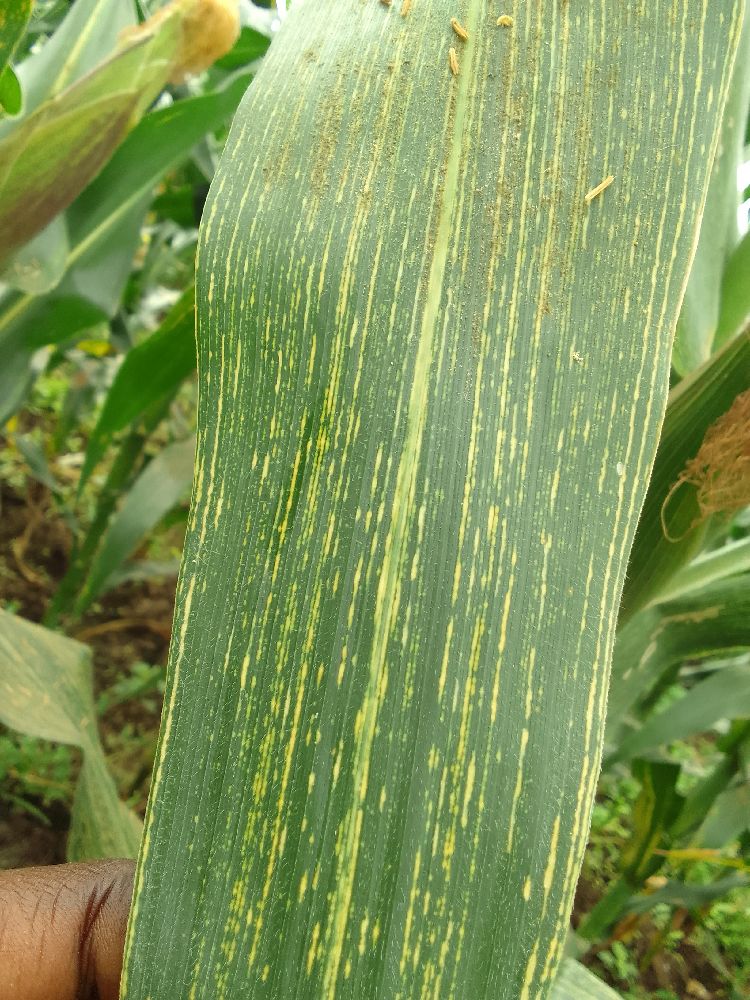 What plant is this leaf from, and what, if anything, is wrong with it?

maize, maize streak virus
